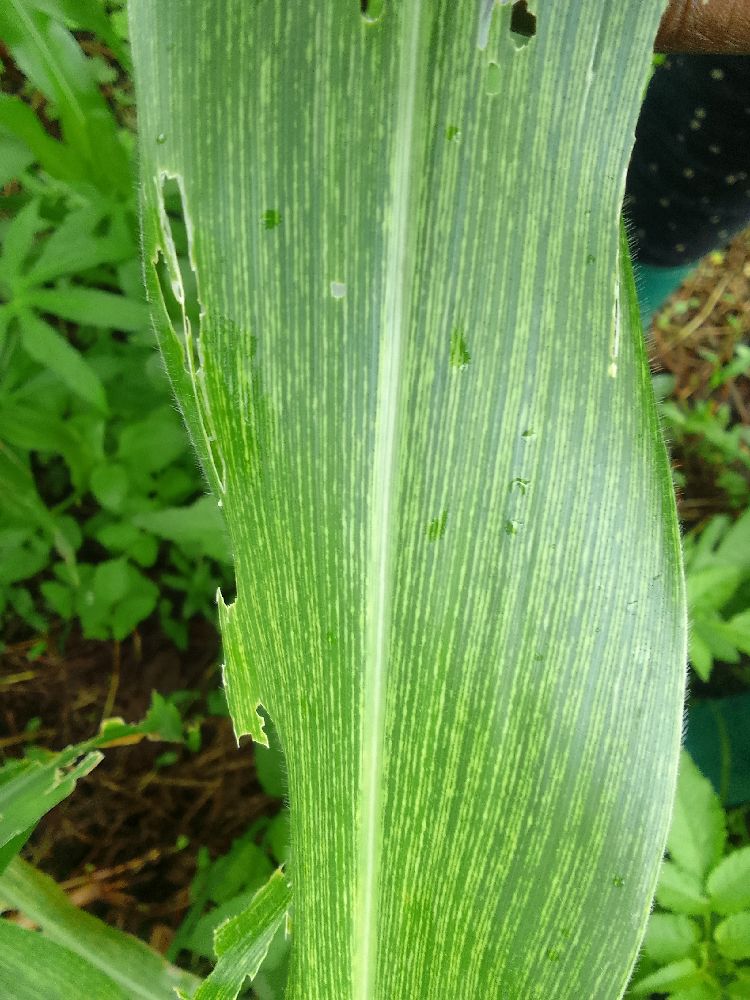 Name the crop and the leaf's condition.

maize, healthy
